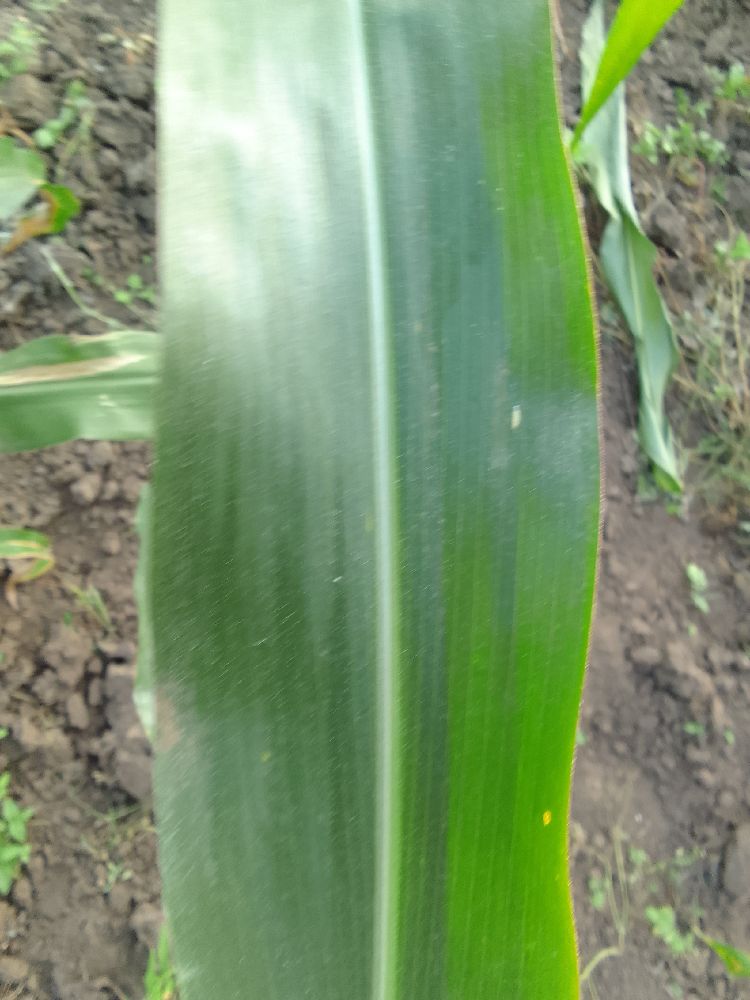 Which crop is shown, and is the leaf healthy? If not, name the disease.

maize, healthy
